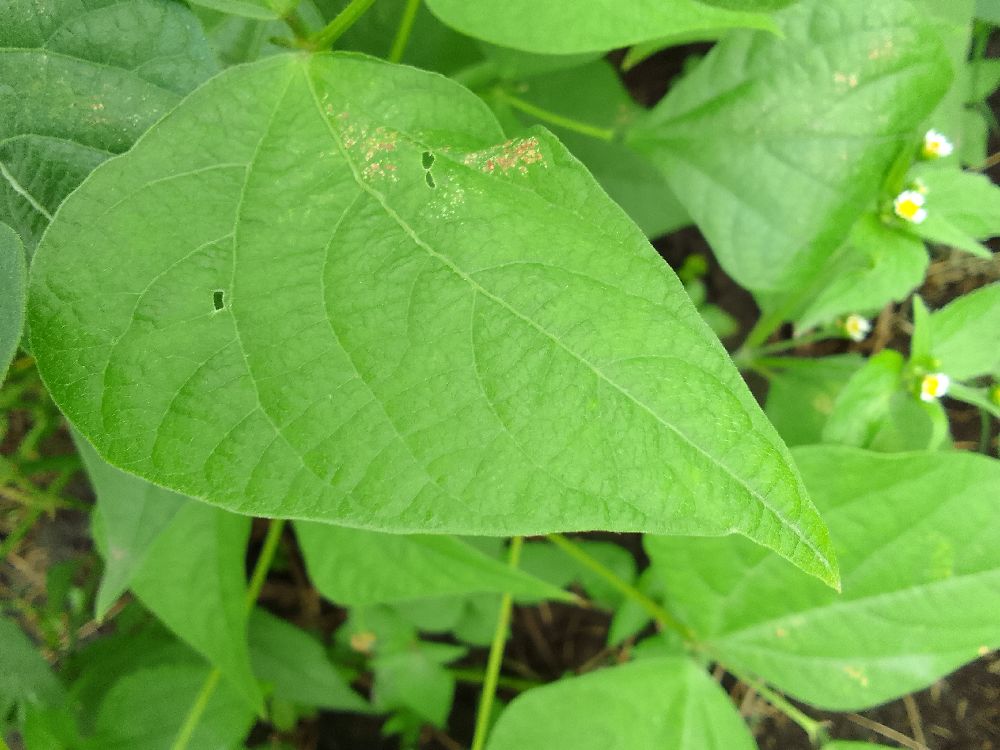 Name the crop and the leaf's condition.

common bean, healthy
